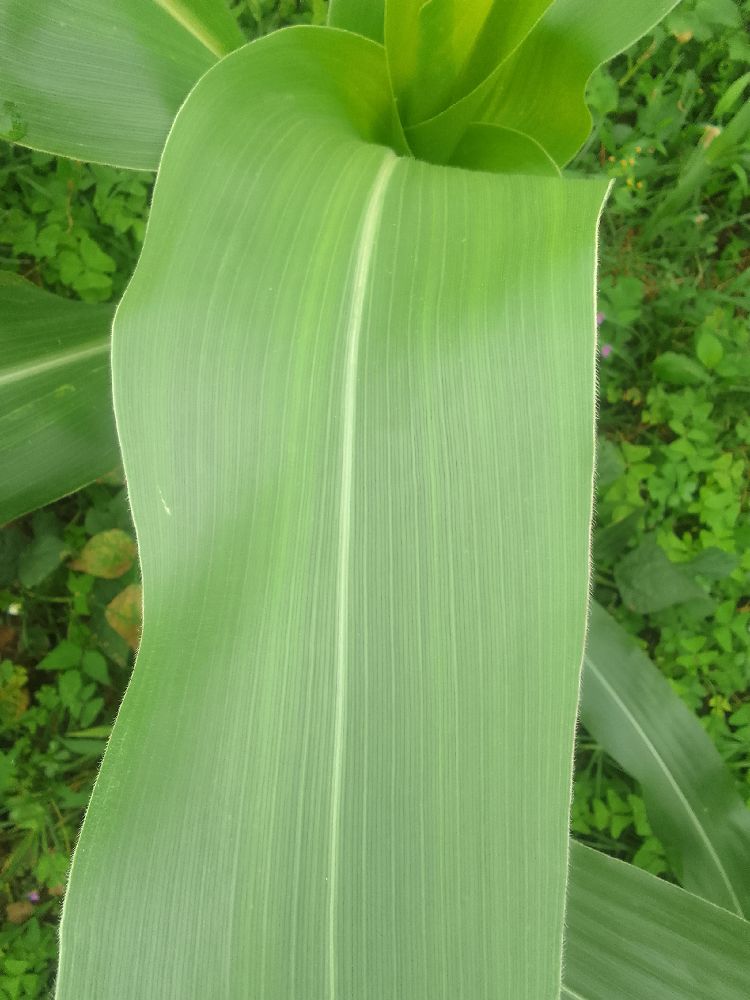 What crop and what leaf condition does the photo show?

maize, healthy
